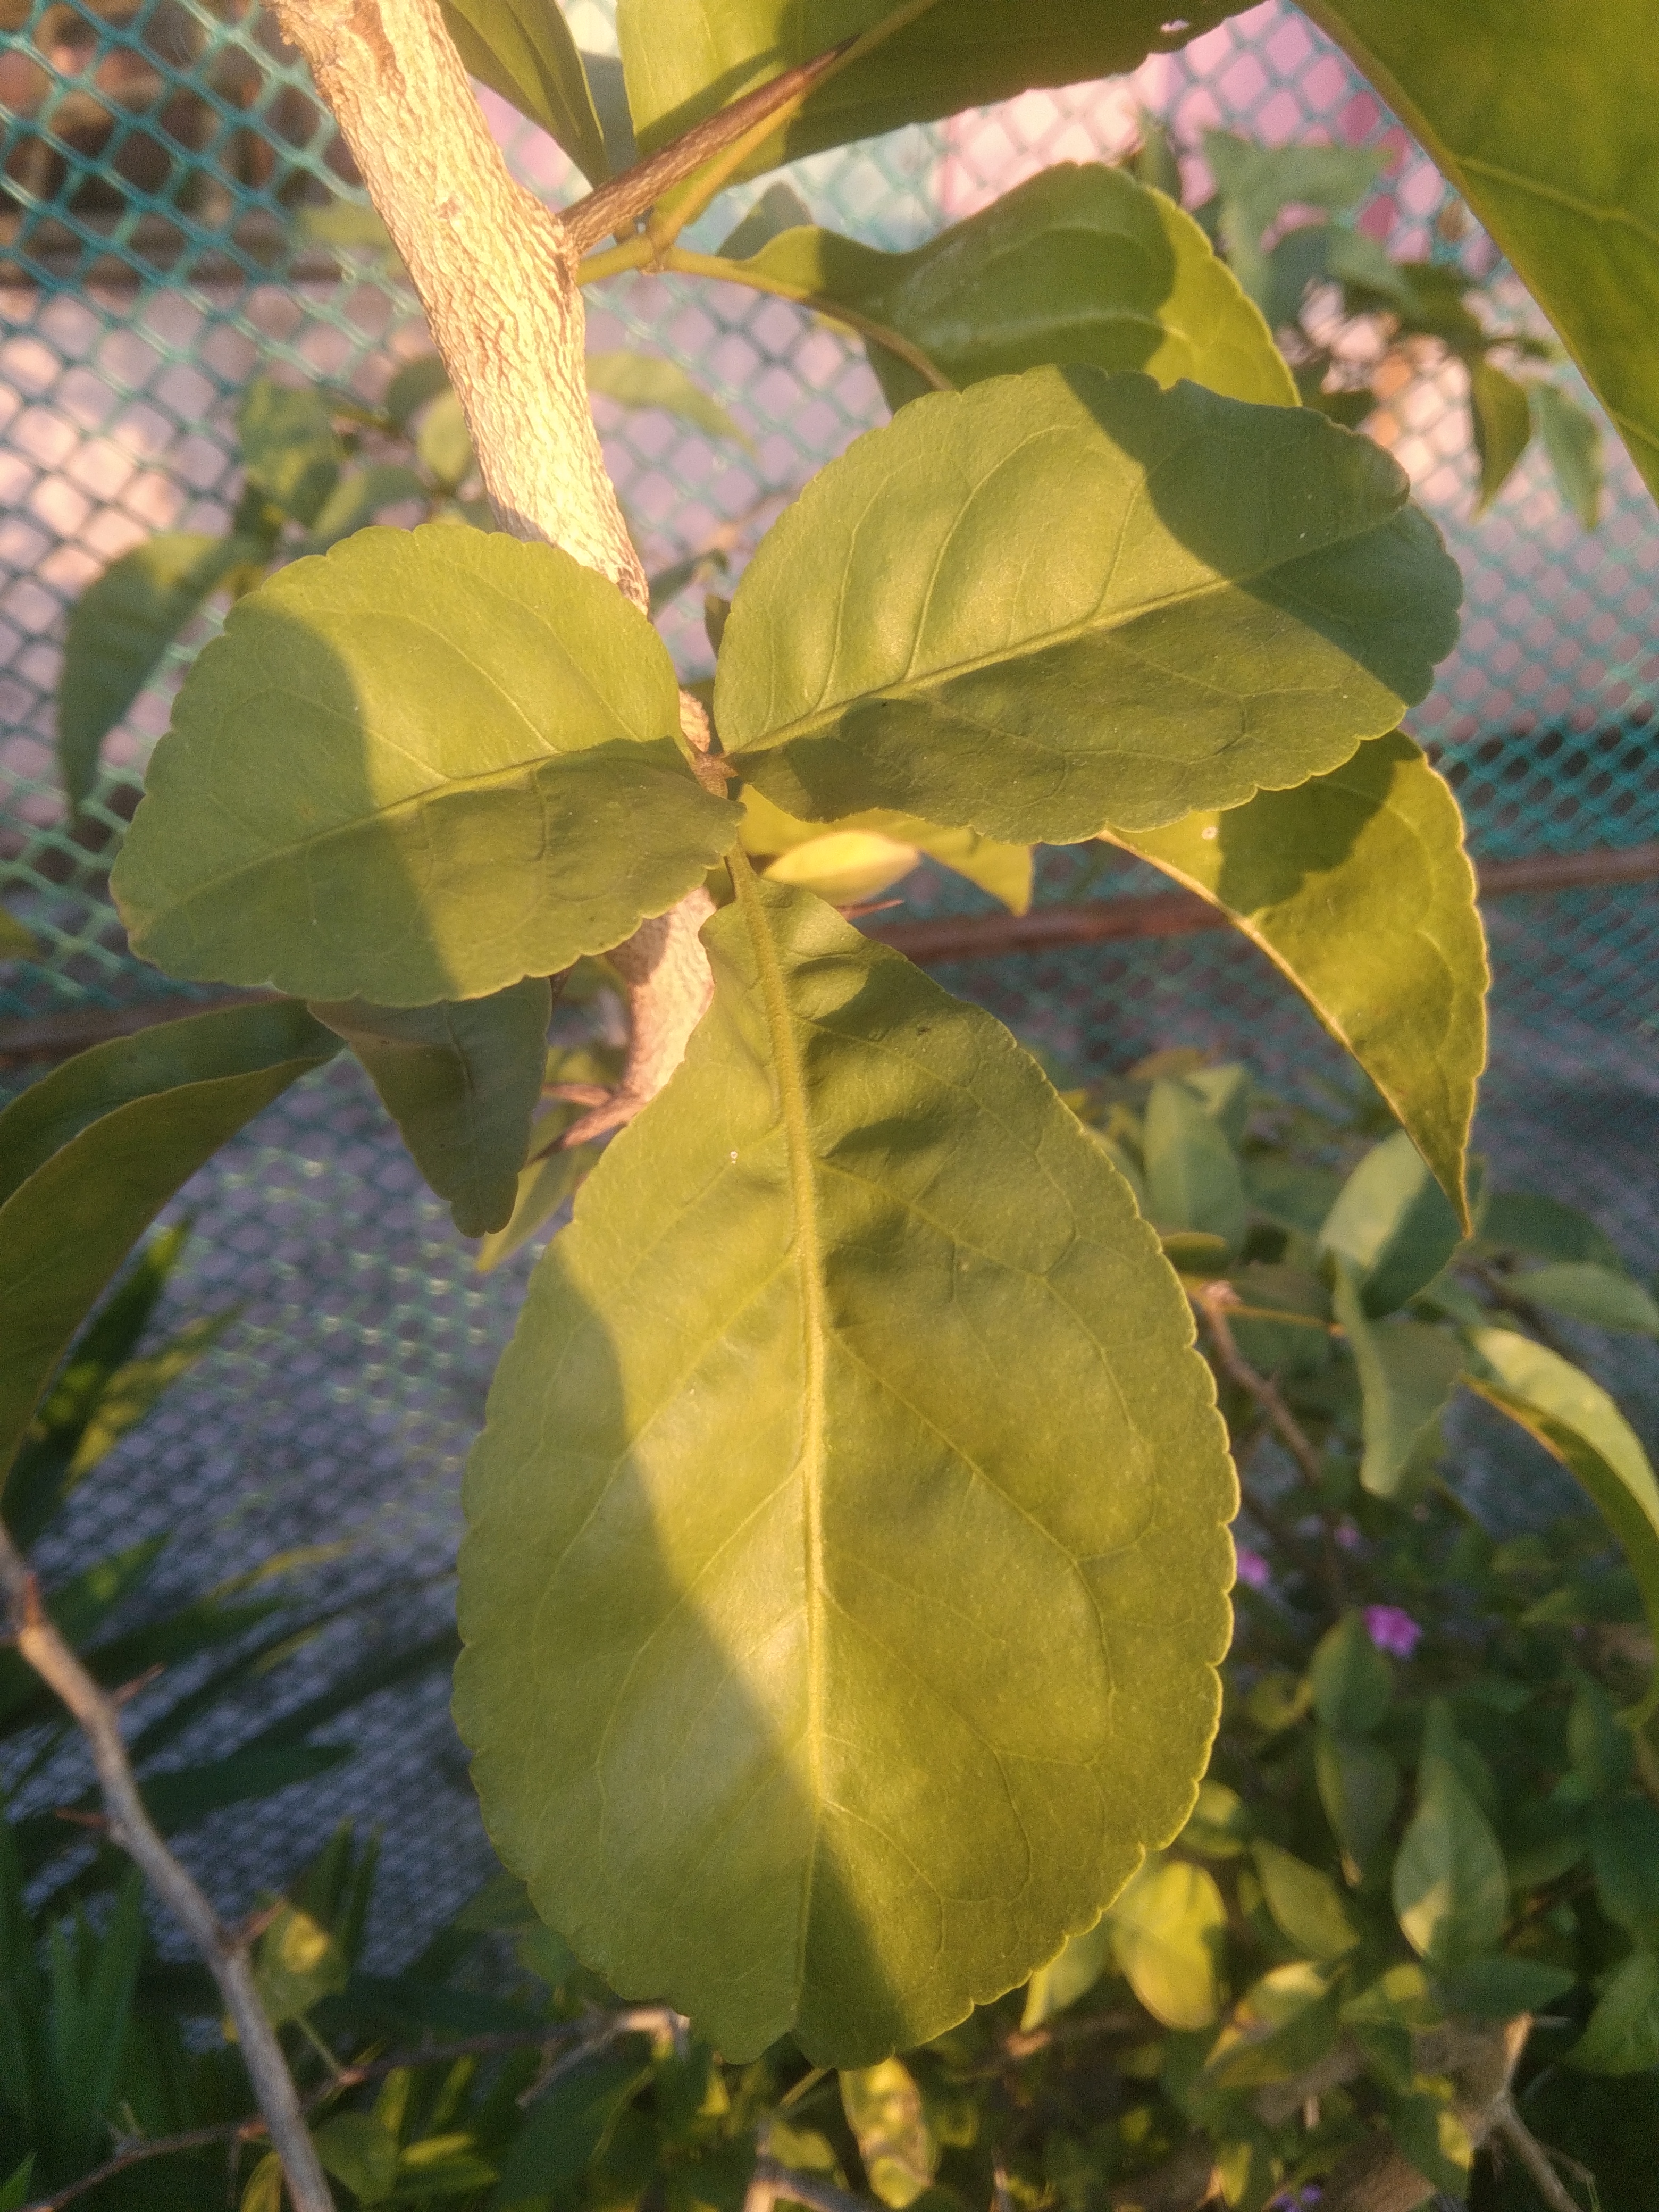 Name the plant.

wood apple
